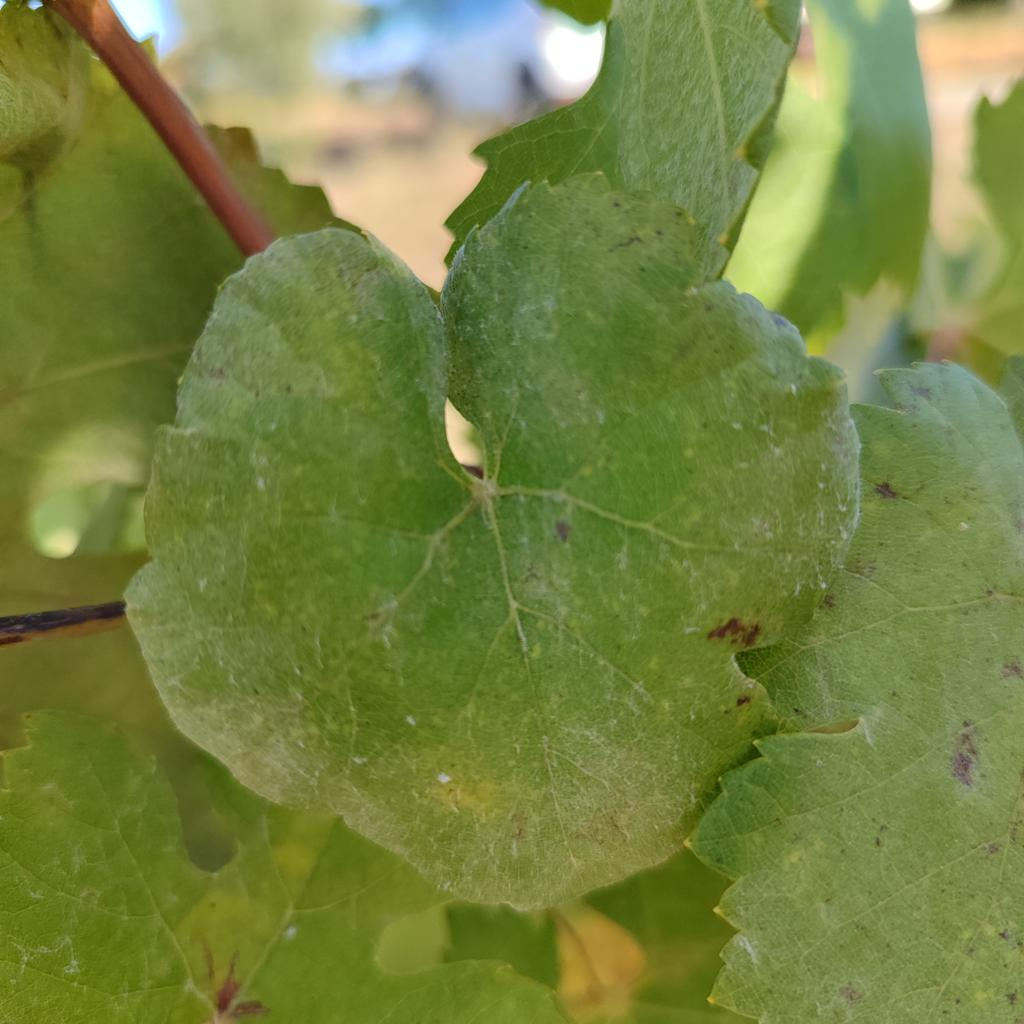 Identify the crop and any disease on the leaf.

grapevine, powdery mildew
